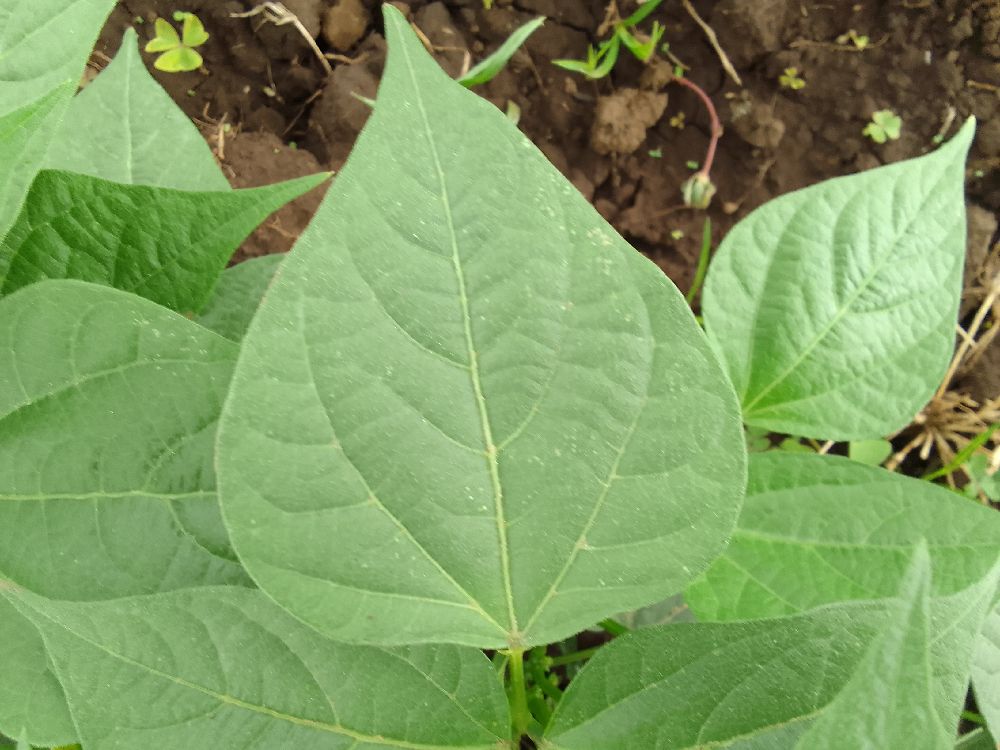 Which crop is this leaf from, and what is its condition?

common bean, healthy
